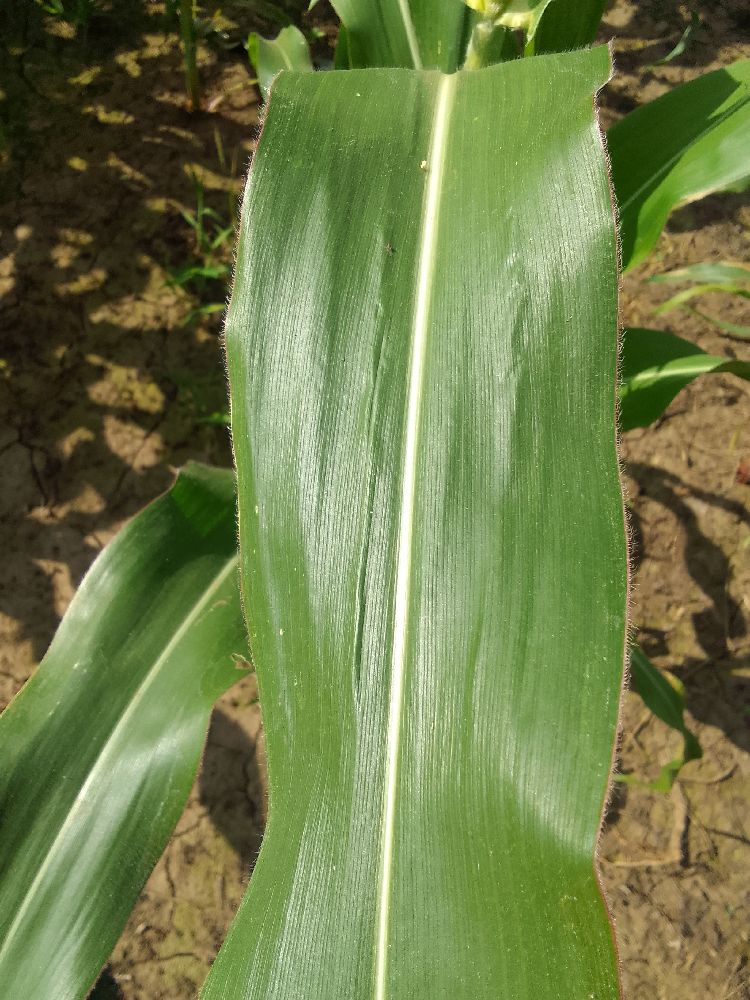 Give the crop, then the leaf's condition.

maize, healthy
